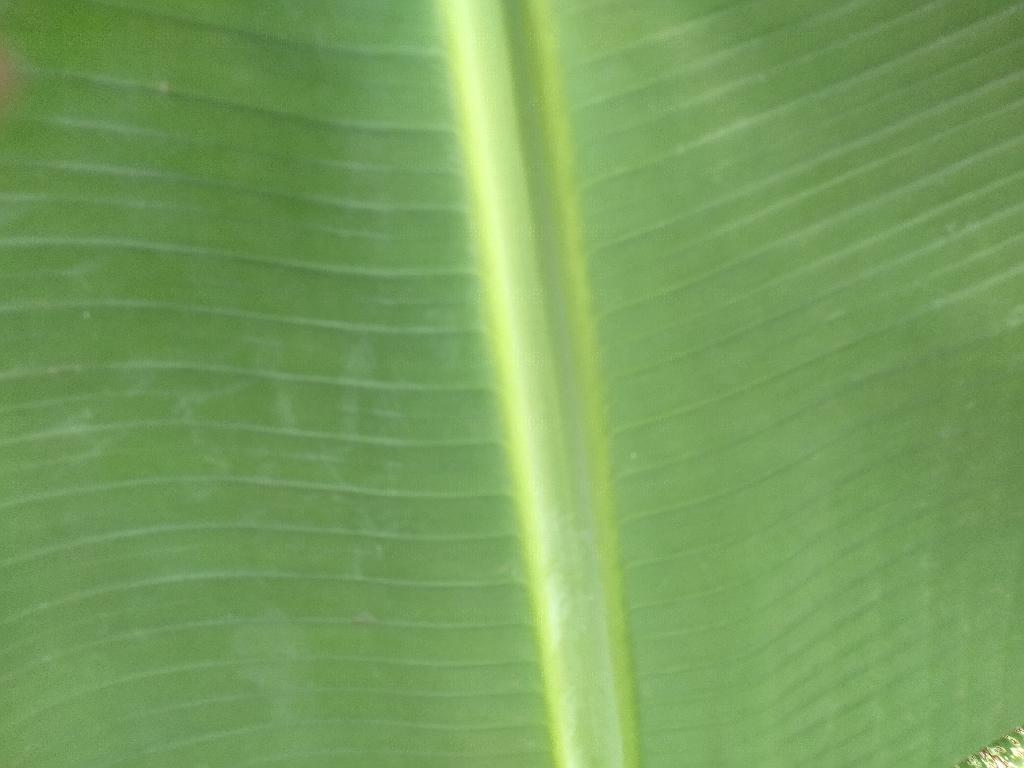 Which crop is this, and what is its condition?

banana, healthy
